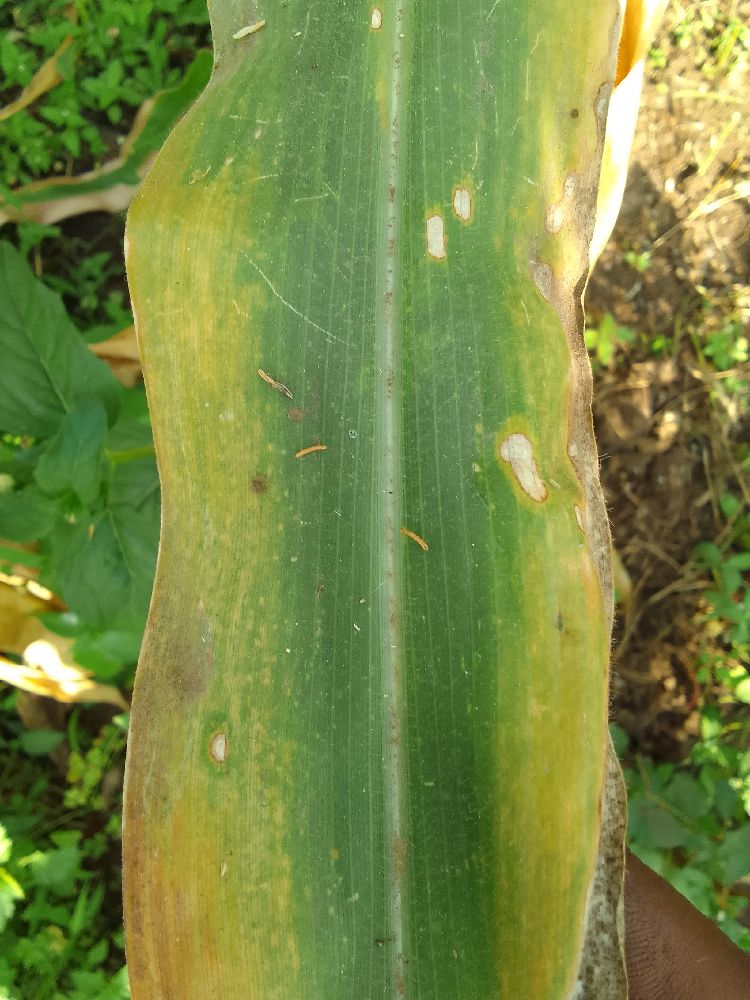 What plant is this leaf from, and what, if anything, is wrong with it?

maize, maize lethal necrosis
